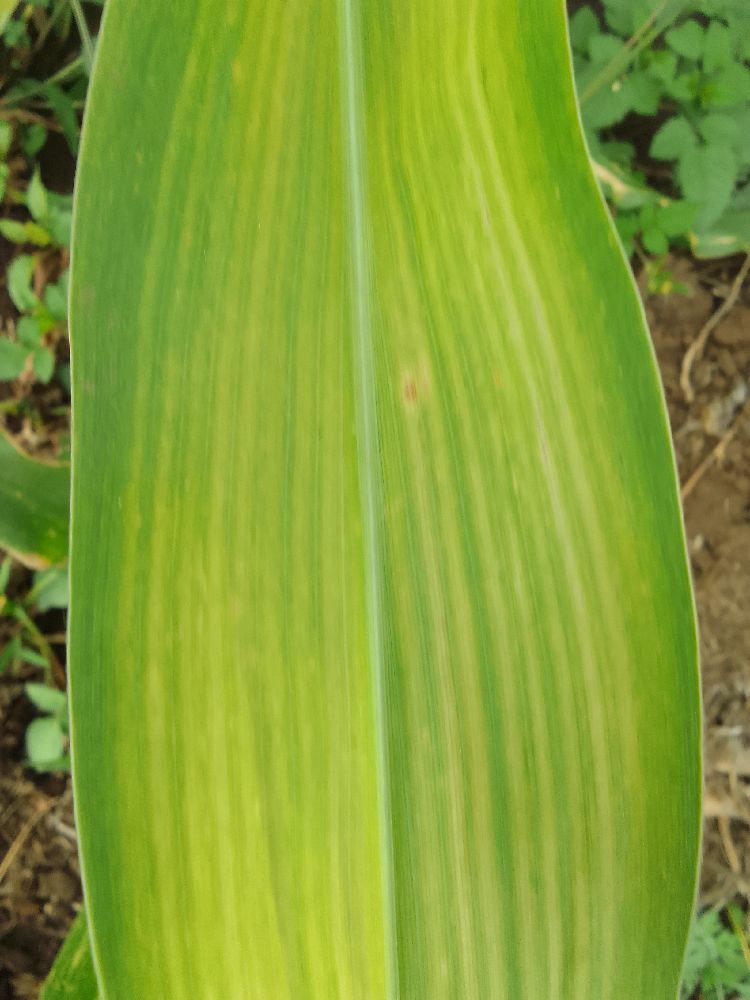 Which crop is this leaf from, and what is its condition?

maize, maize lethal necrosis
